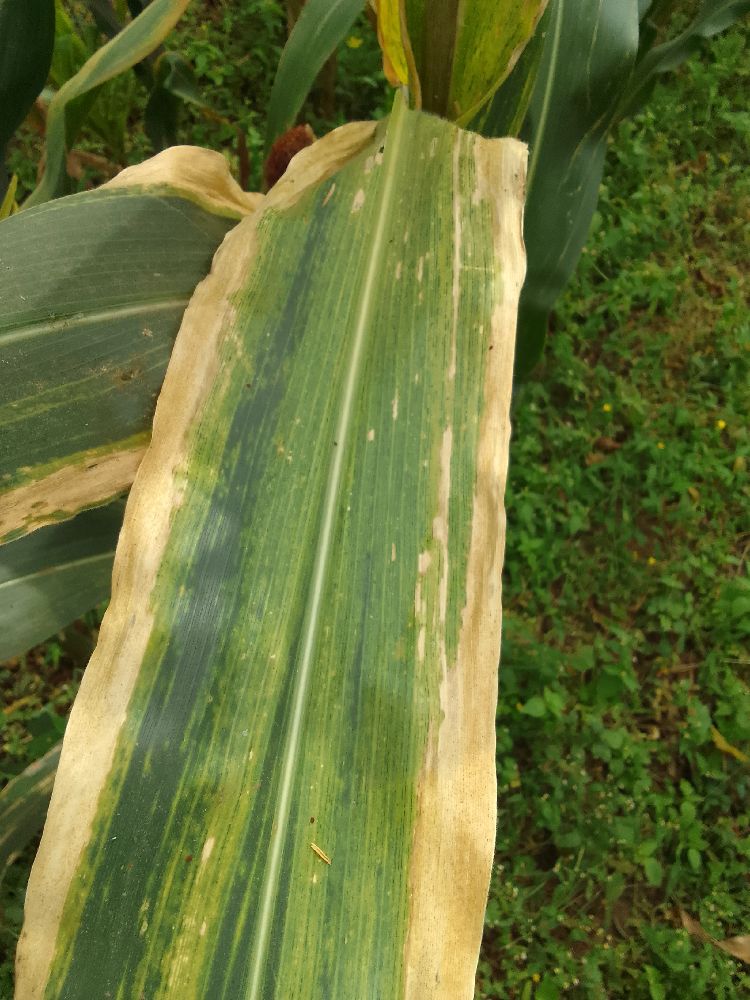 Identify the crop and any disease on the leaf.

maize, maize lethal necrosis
